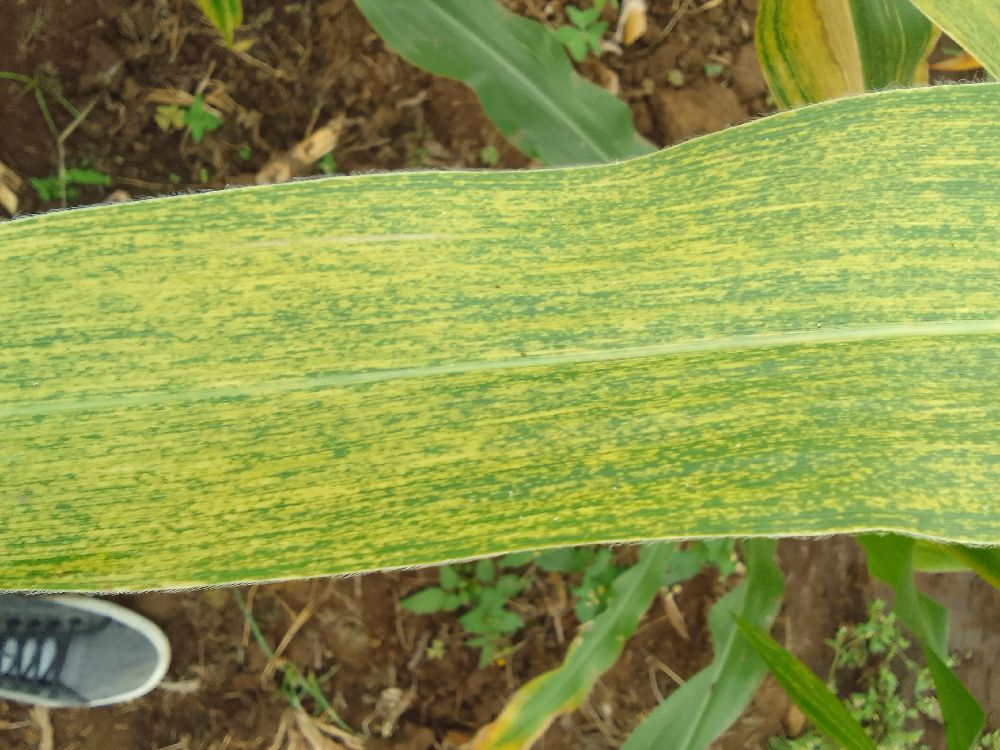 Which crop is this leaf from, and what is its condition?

maize, maize lethal necrosis
